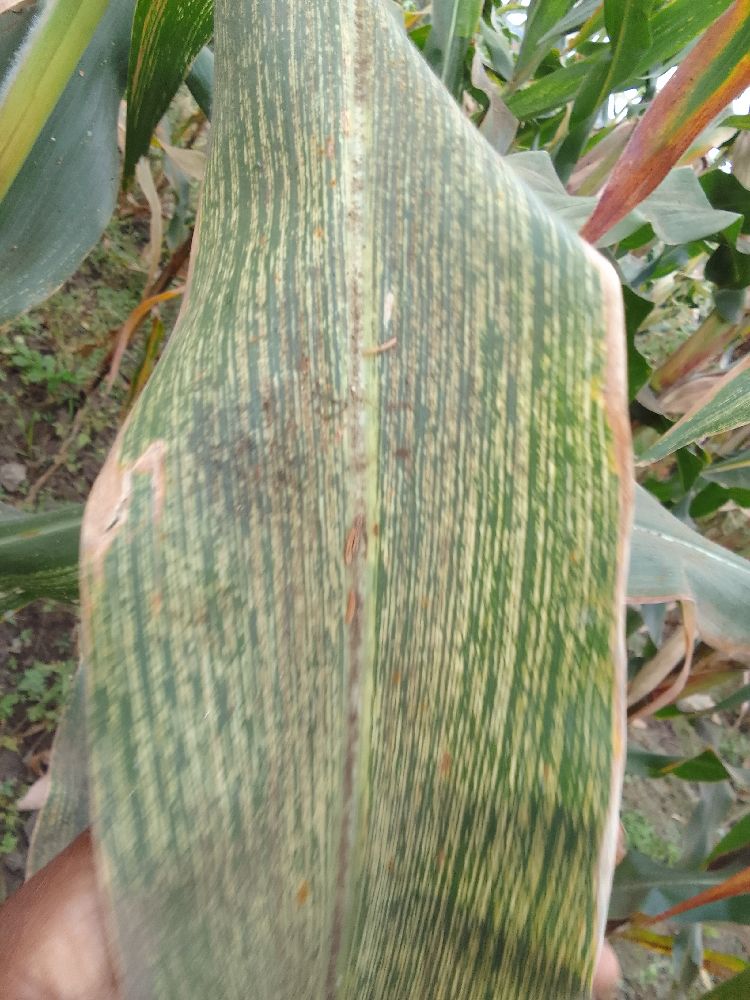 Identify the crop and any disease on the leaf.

maize, maize streak virus
